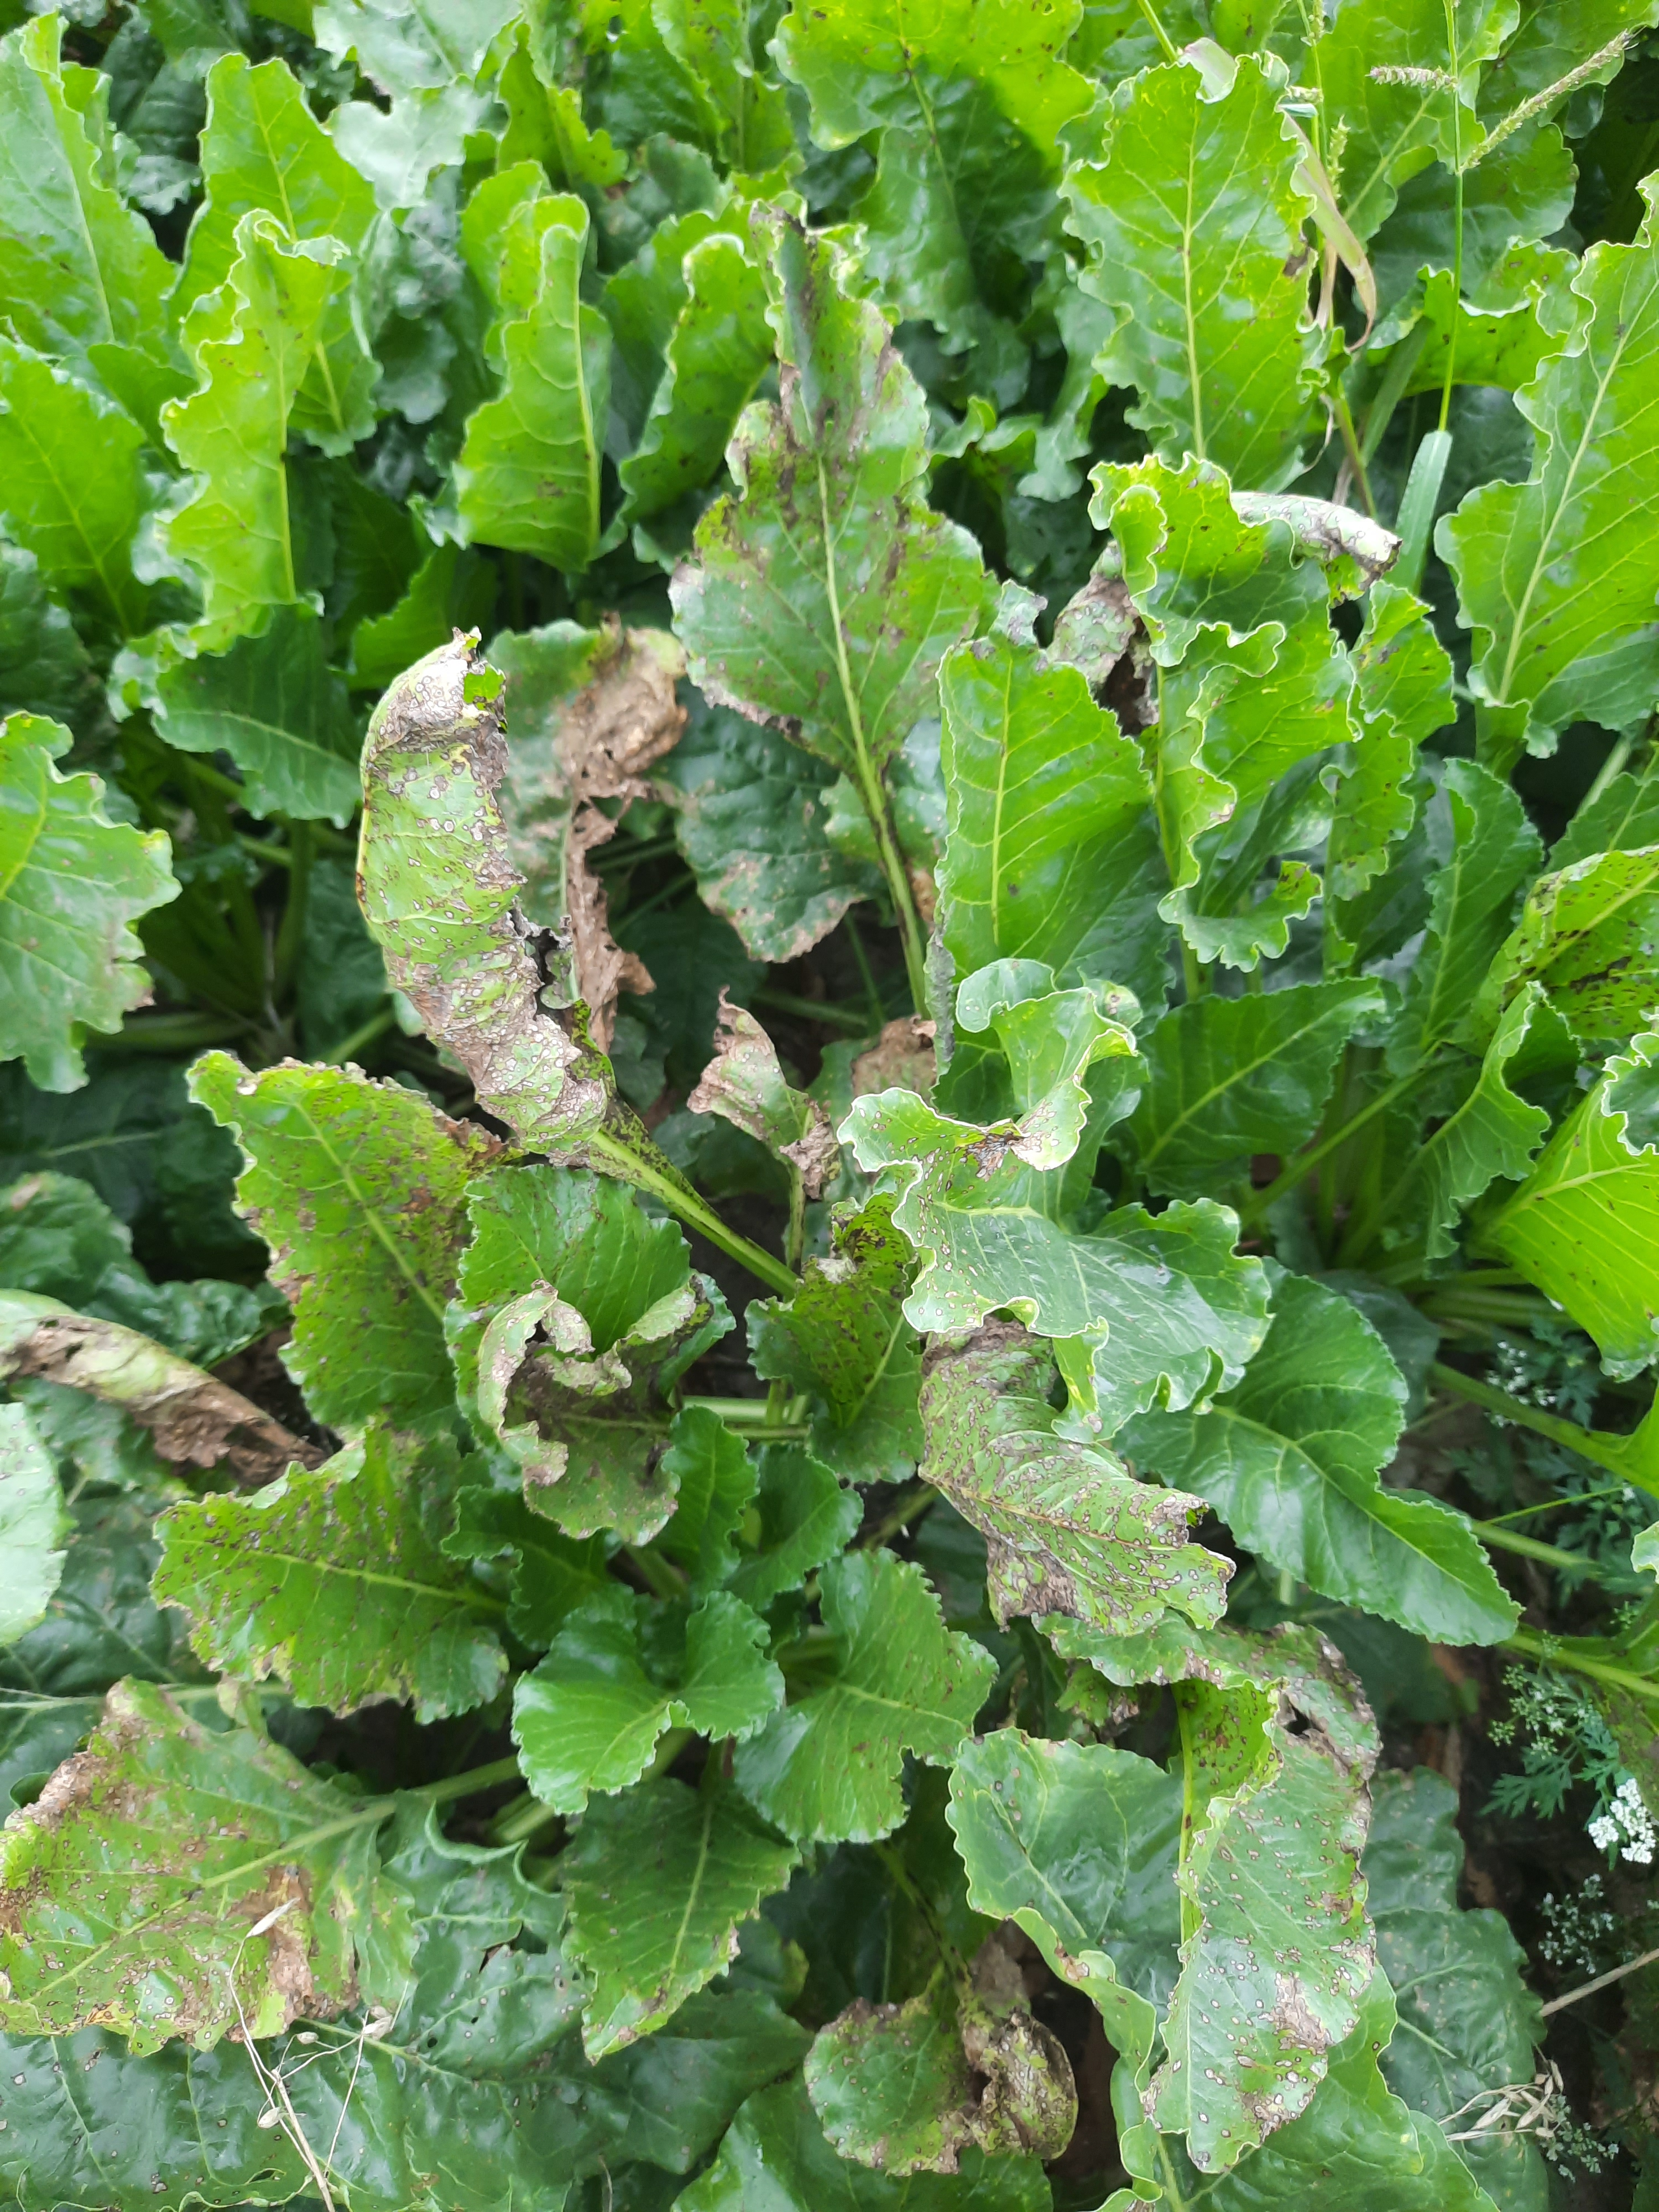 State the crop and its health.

beet, cercospora
